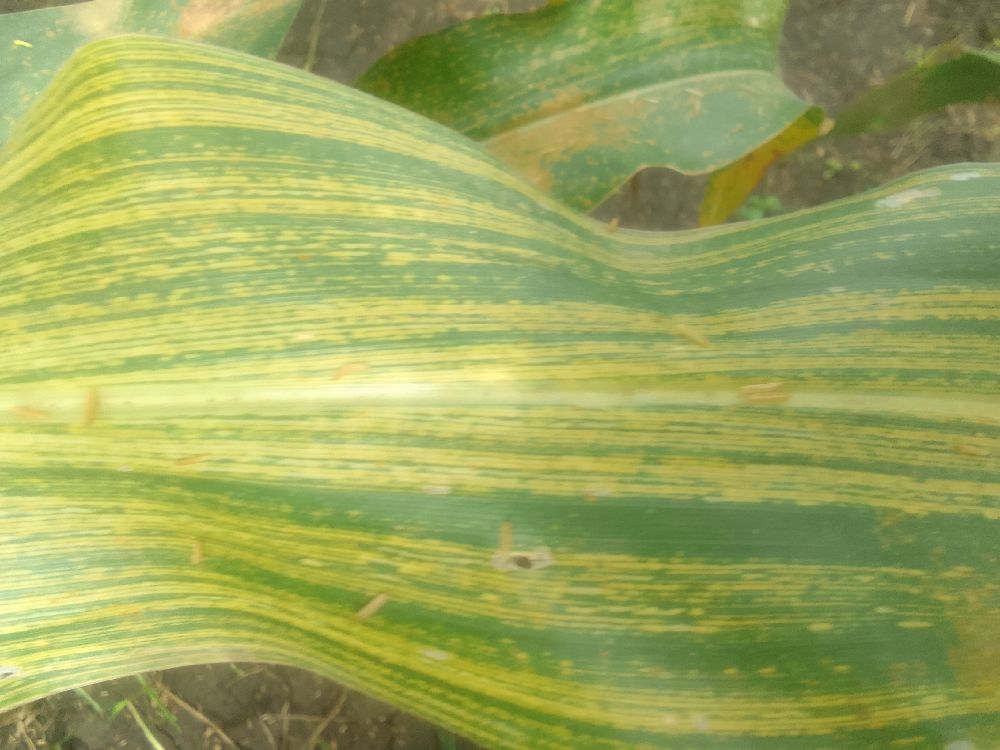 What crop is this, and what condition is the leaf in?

maize, maize streak virus
